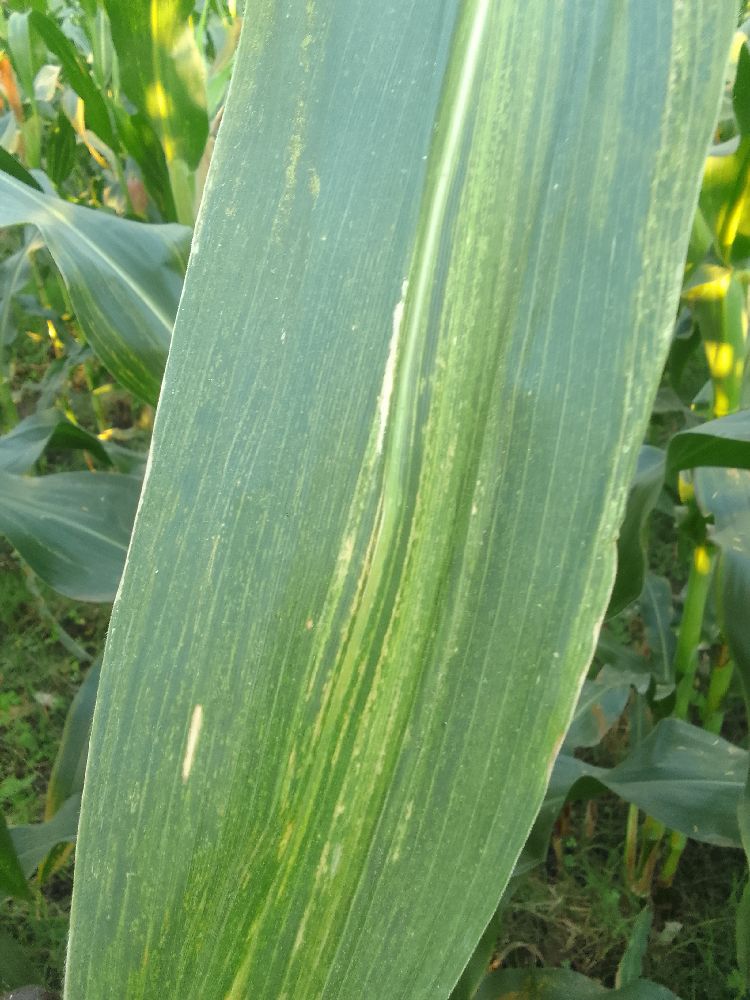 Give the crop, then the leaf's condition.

maize, maize lethal necrosis
